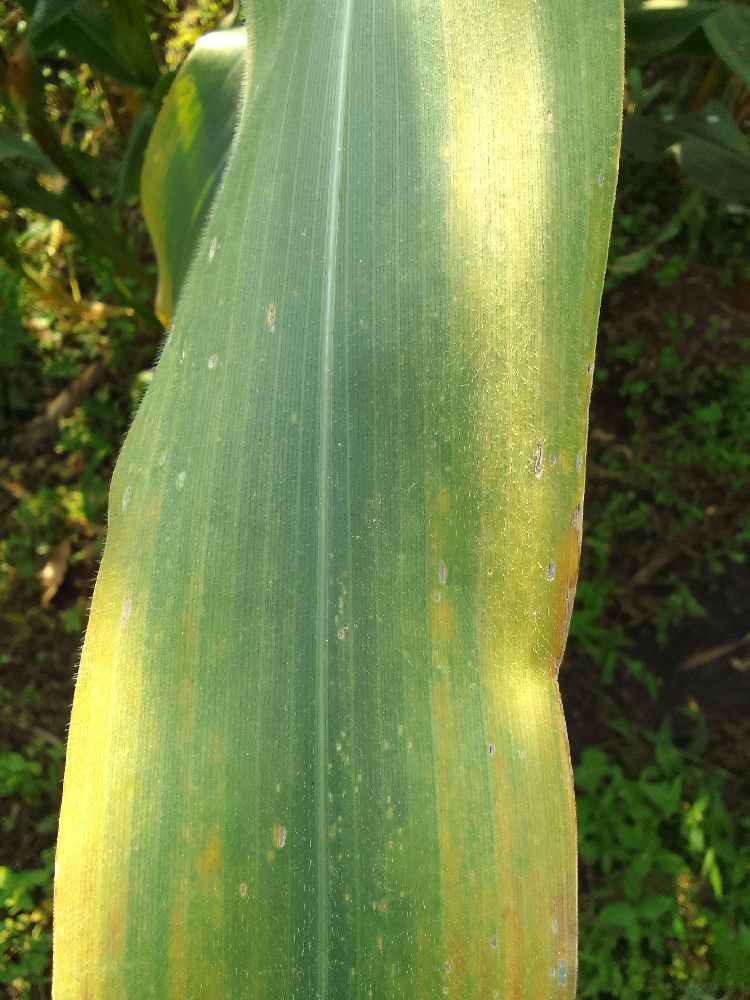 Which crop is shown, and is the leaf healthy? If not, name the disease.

maize, maize lethal necrosis
